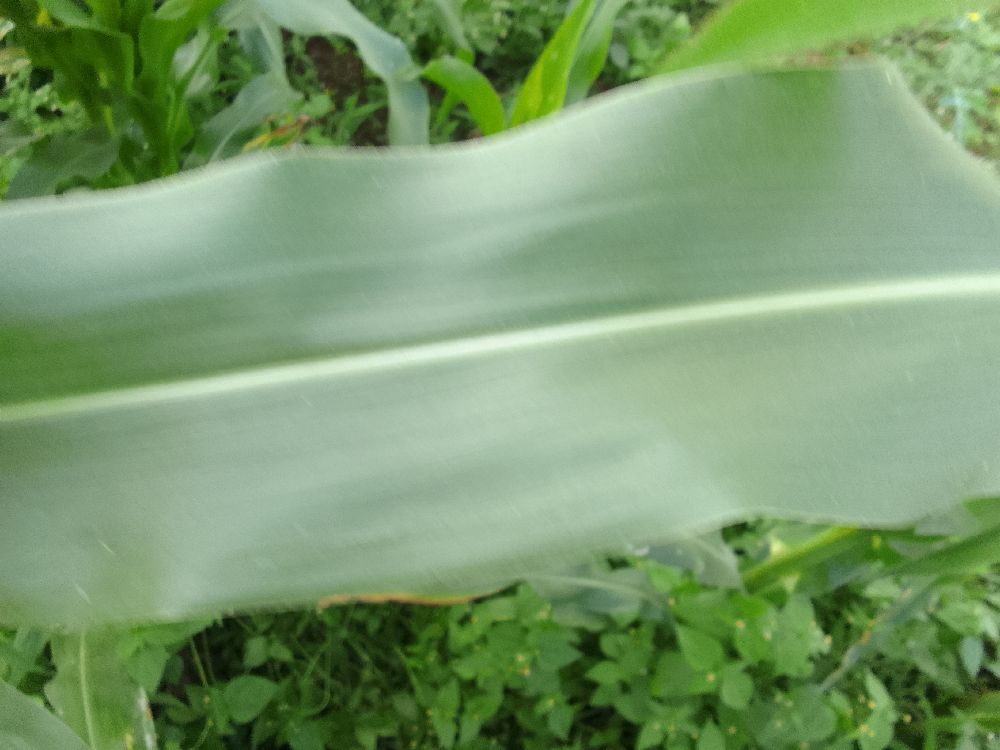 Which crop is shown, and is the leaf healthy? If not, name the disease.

maize, healthy
